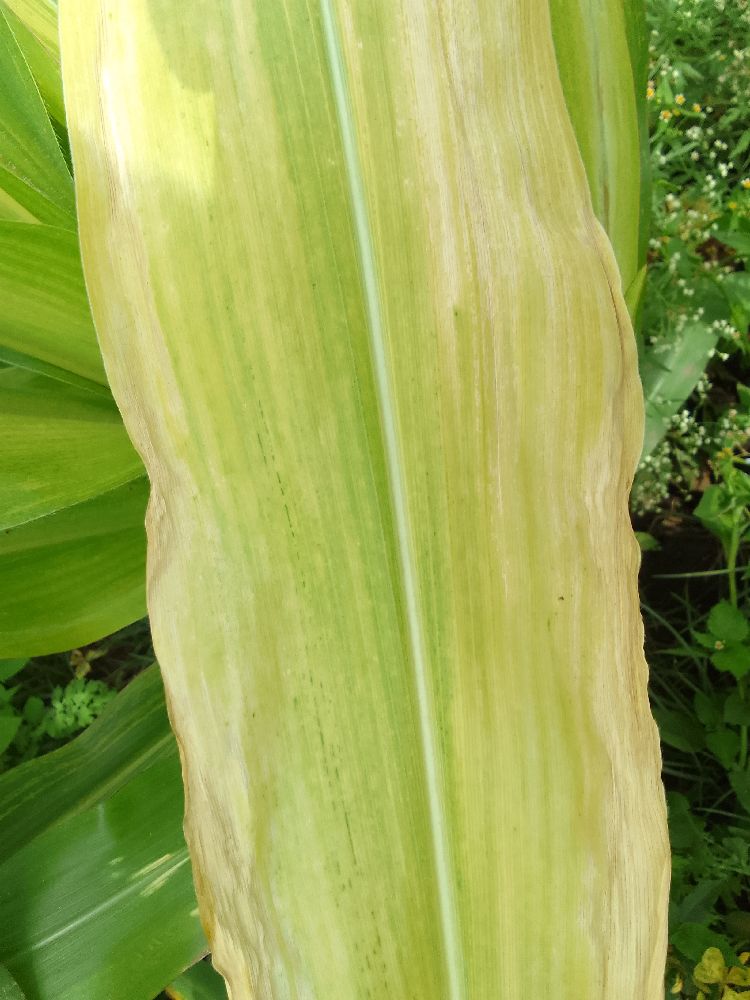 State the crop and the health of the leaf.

maize, maize lethal necrosis
